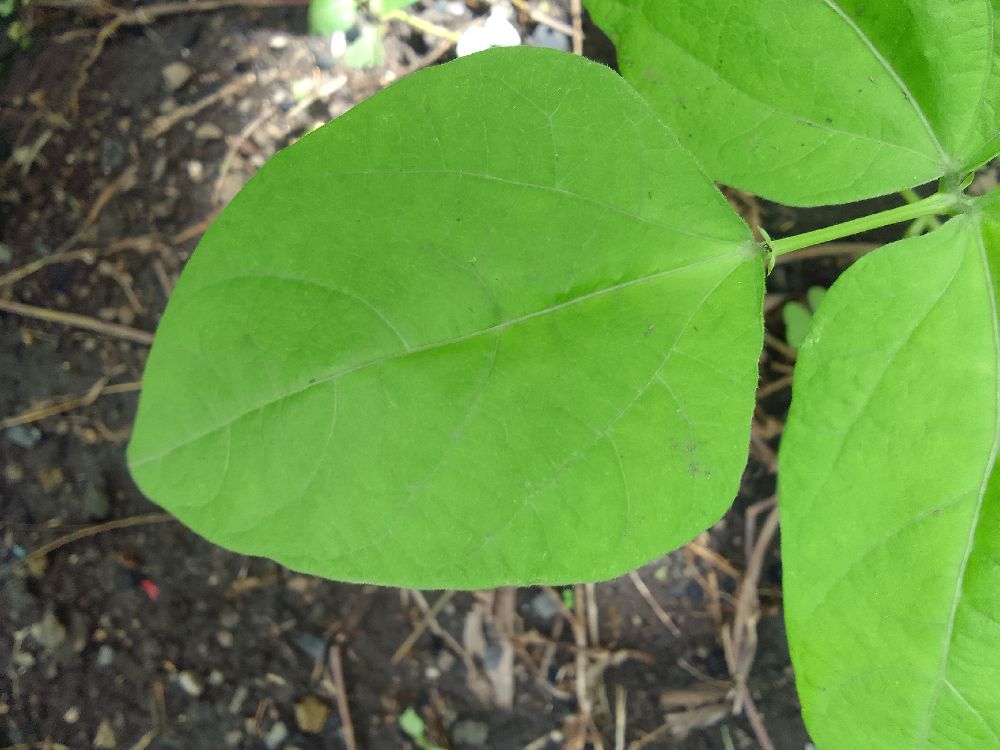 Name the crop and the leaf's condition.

common bean, healthy
